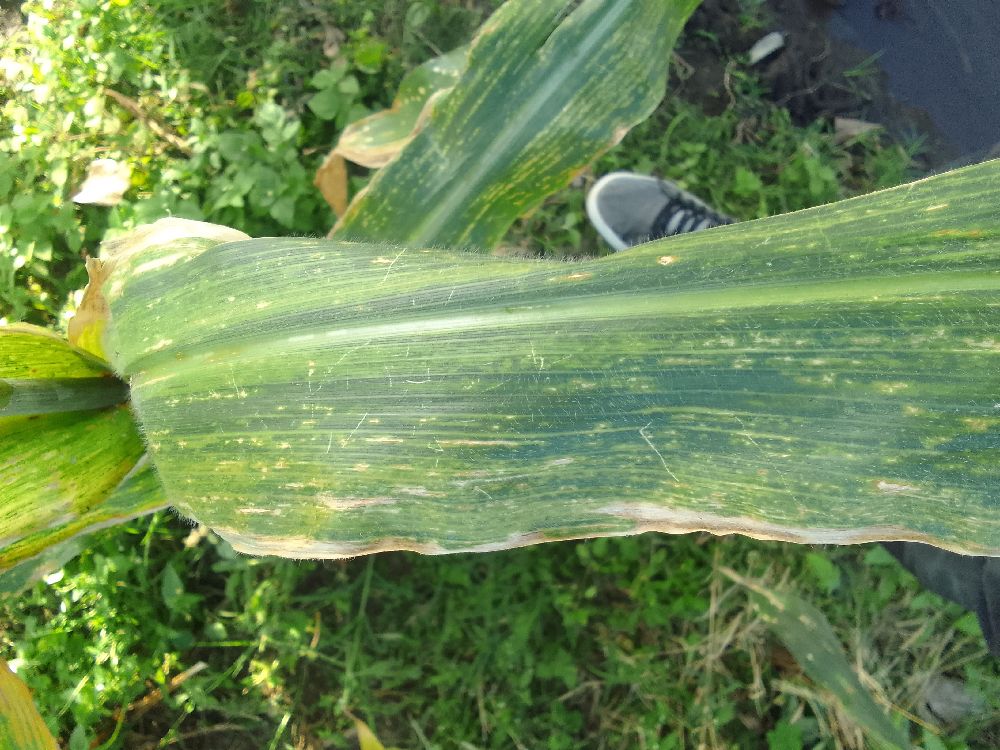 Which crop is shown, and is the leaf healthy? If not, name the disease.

maize, maize lethal necrosis
